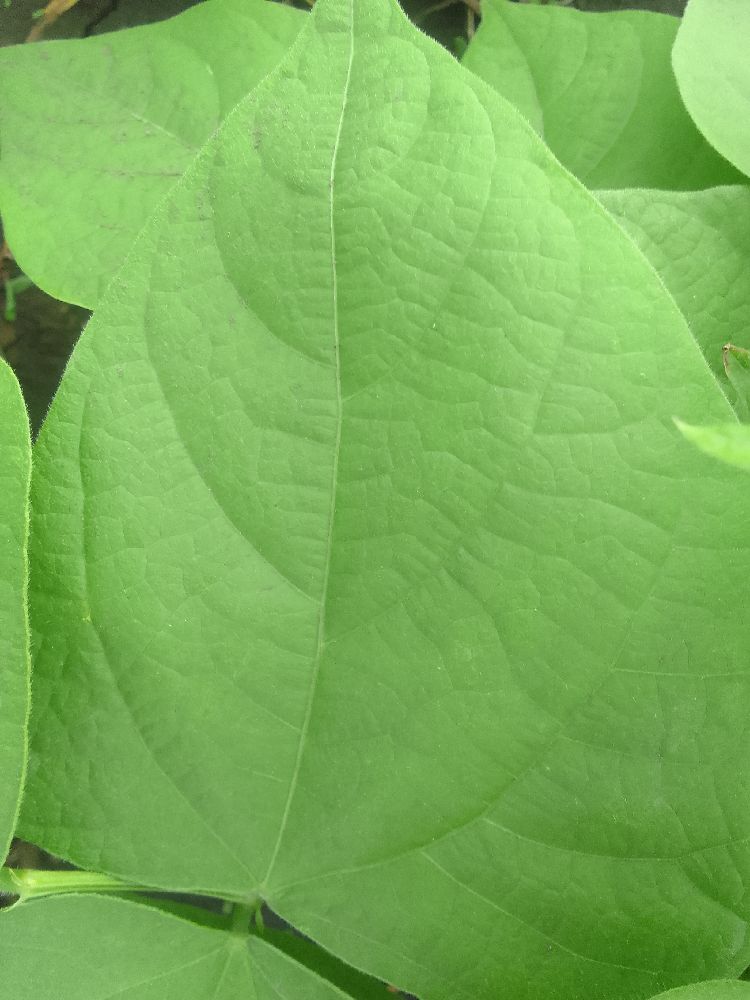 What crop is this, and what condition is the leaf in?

common bean, healthy
